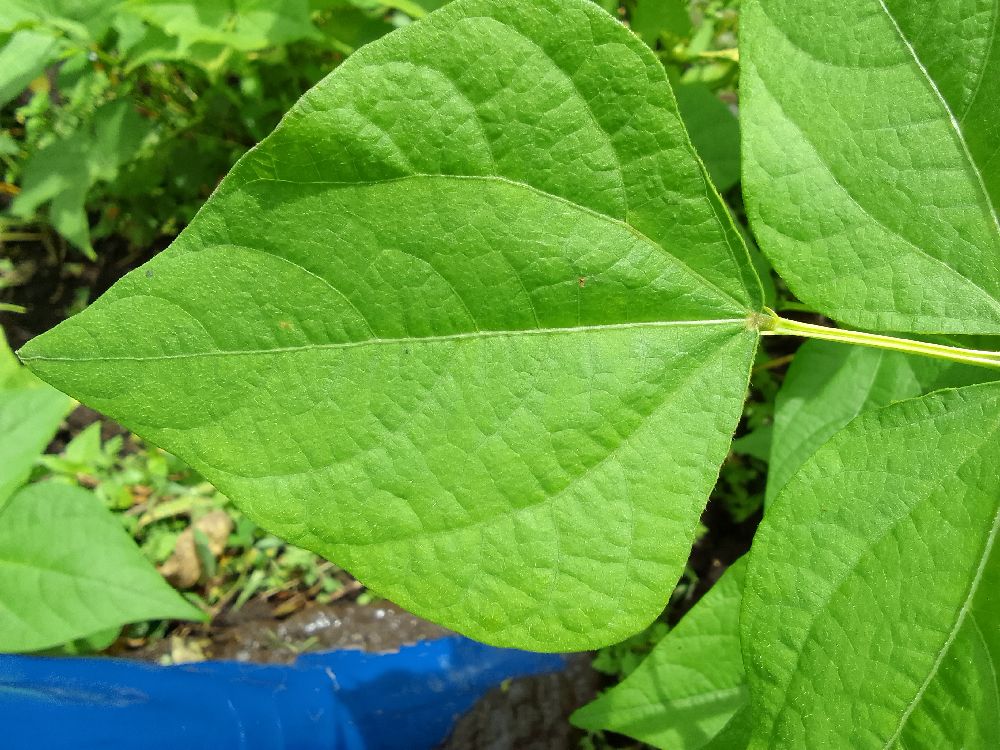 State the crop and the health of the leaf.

common bean, healthy
